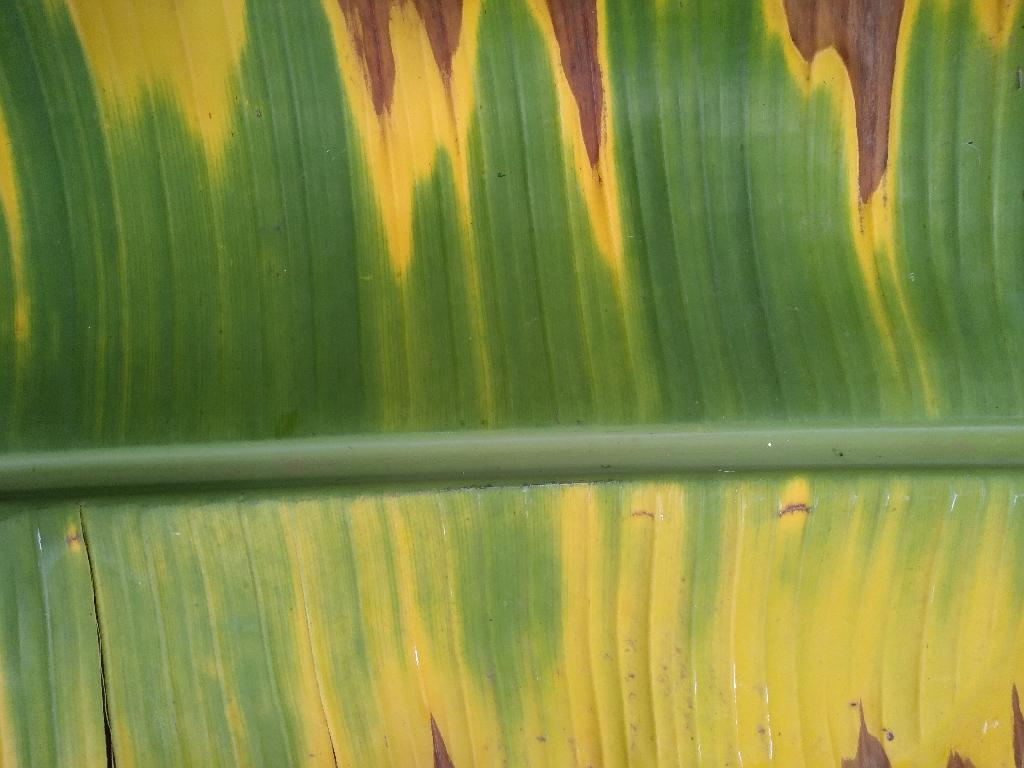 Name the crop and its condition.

banana, fusarium wilt race 1
